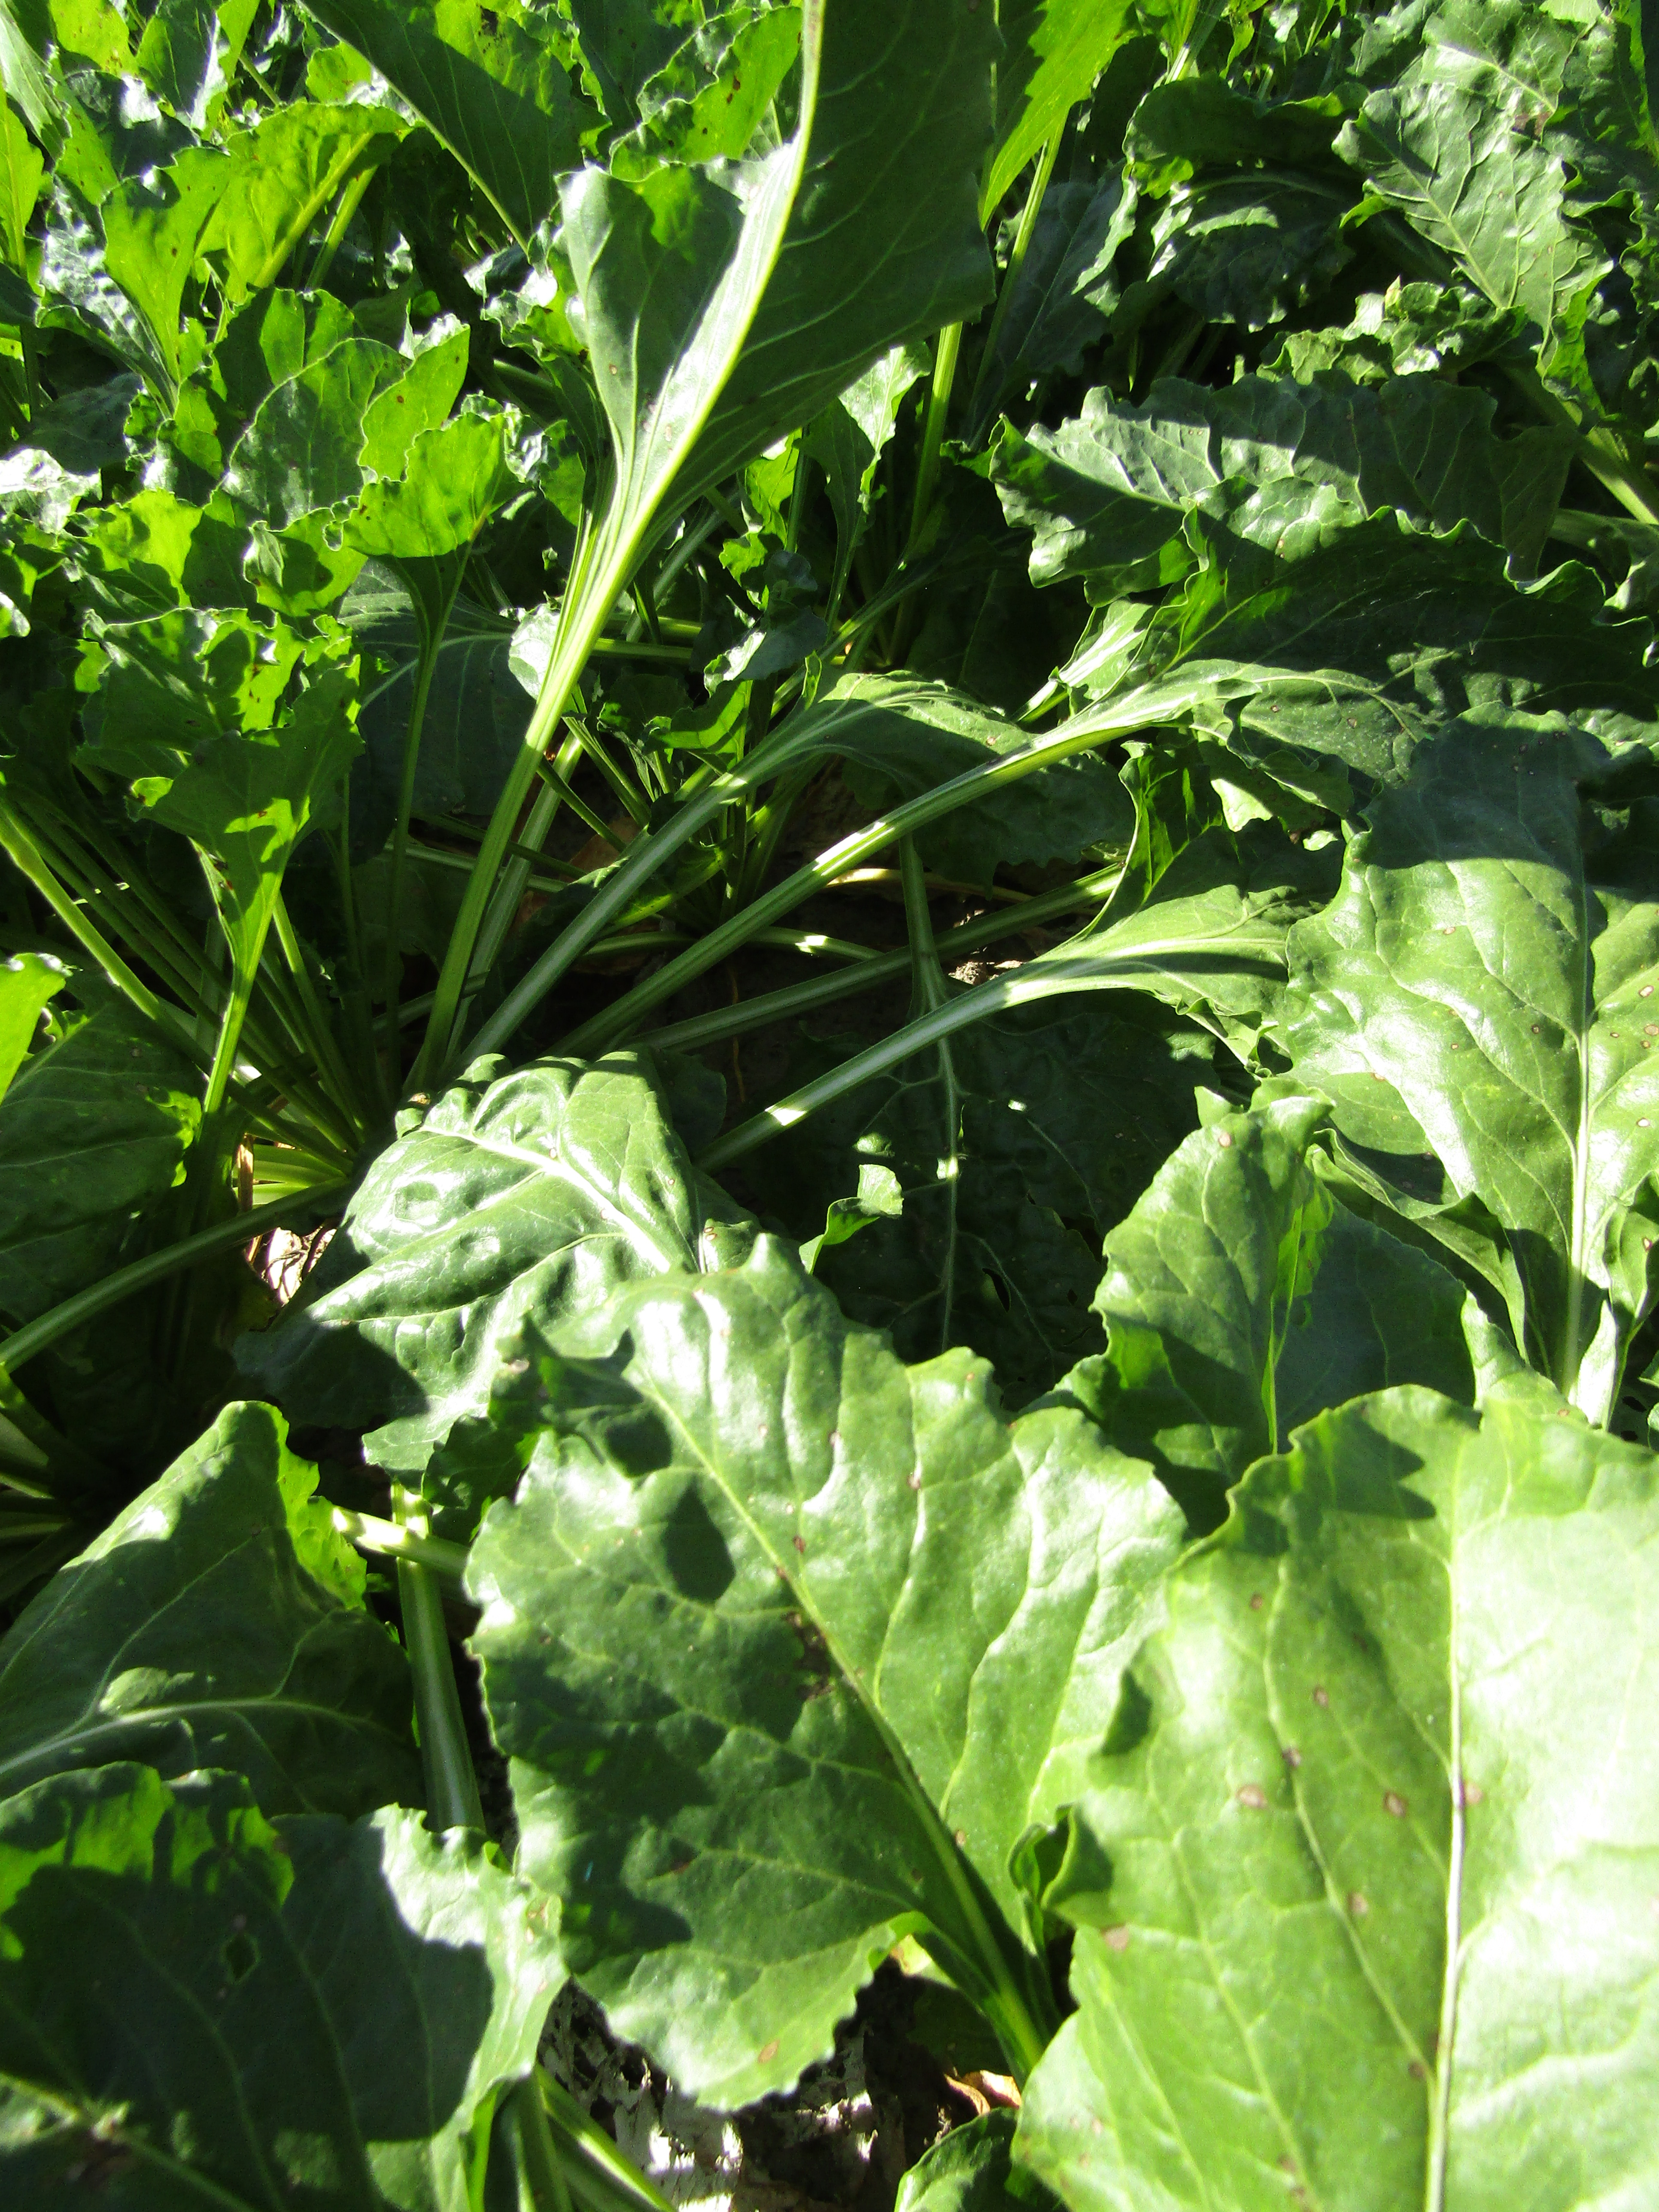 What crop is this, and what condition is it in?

beet, cercospora
